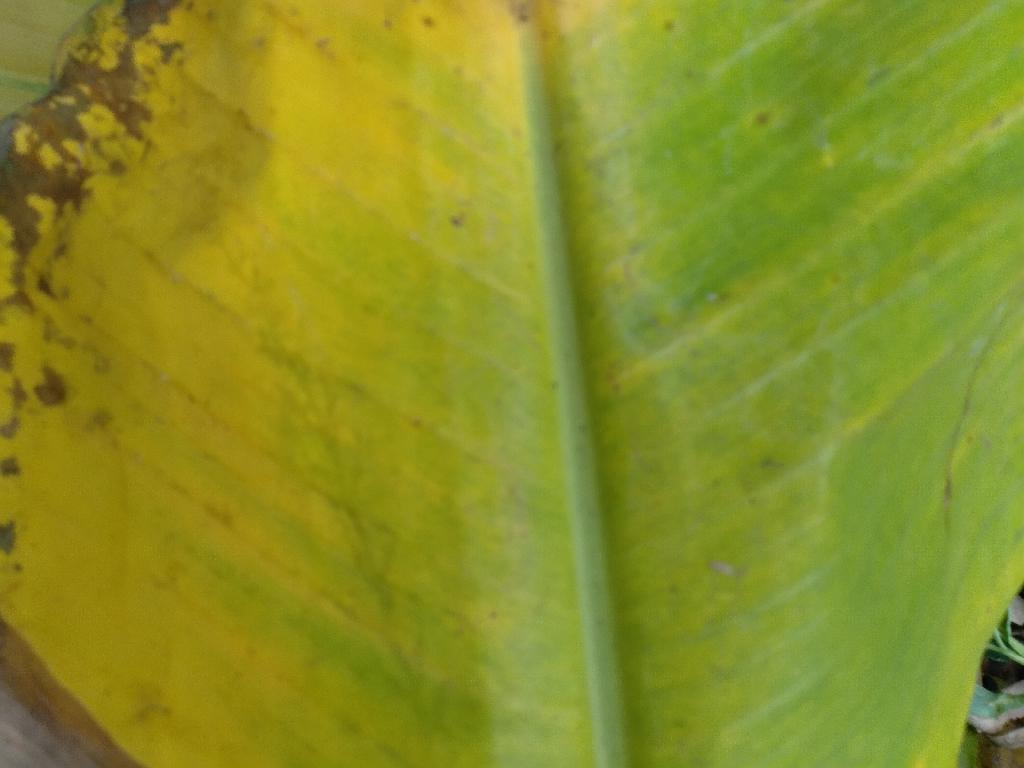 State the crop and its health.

banana, fusarium wilt race 1
